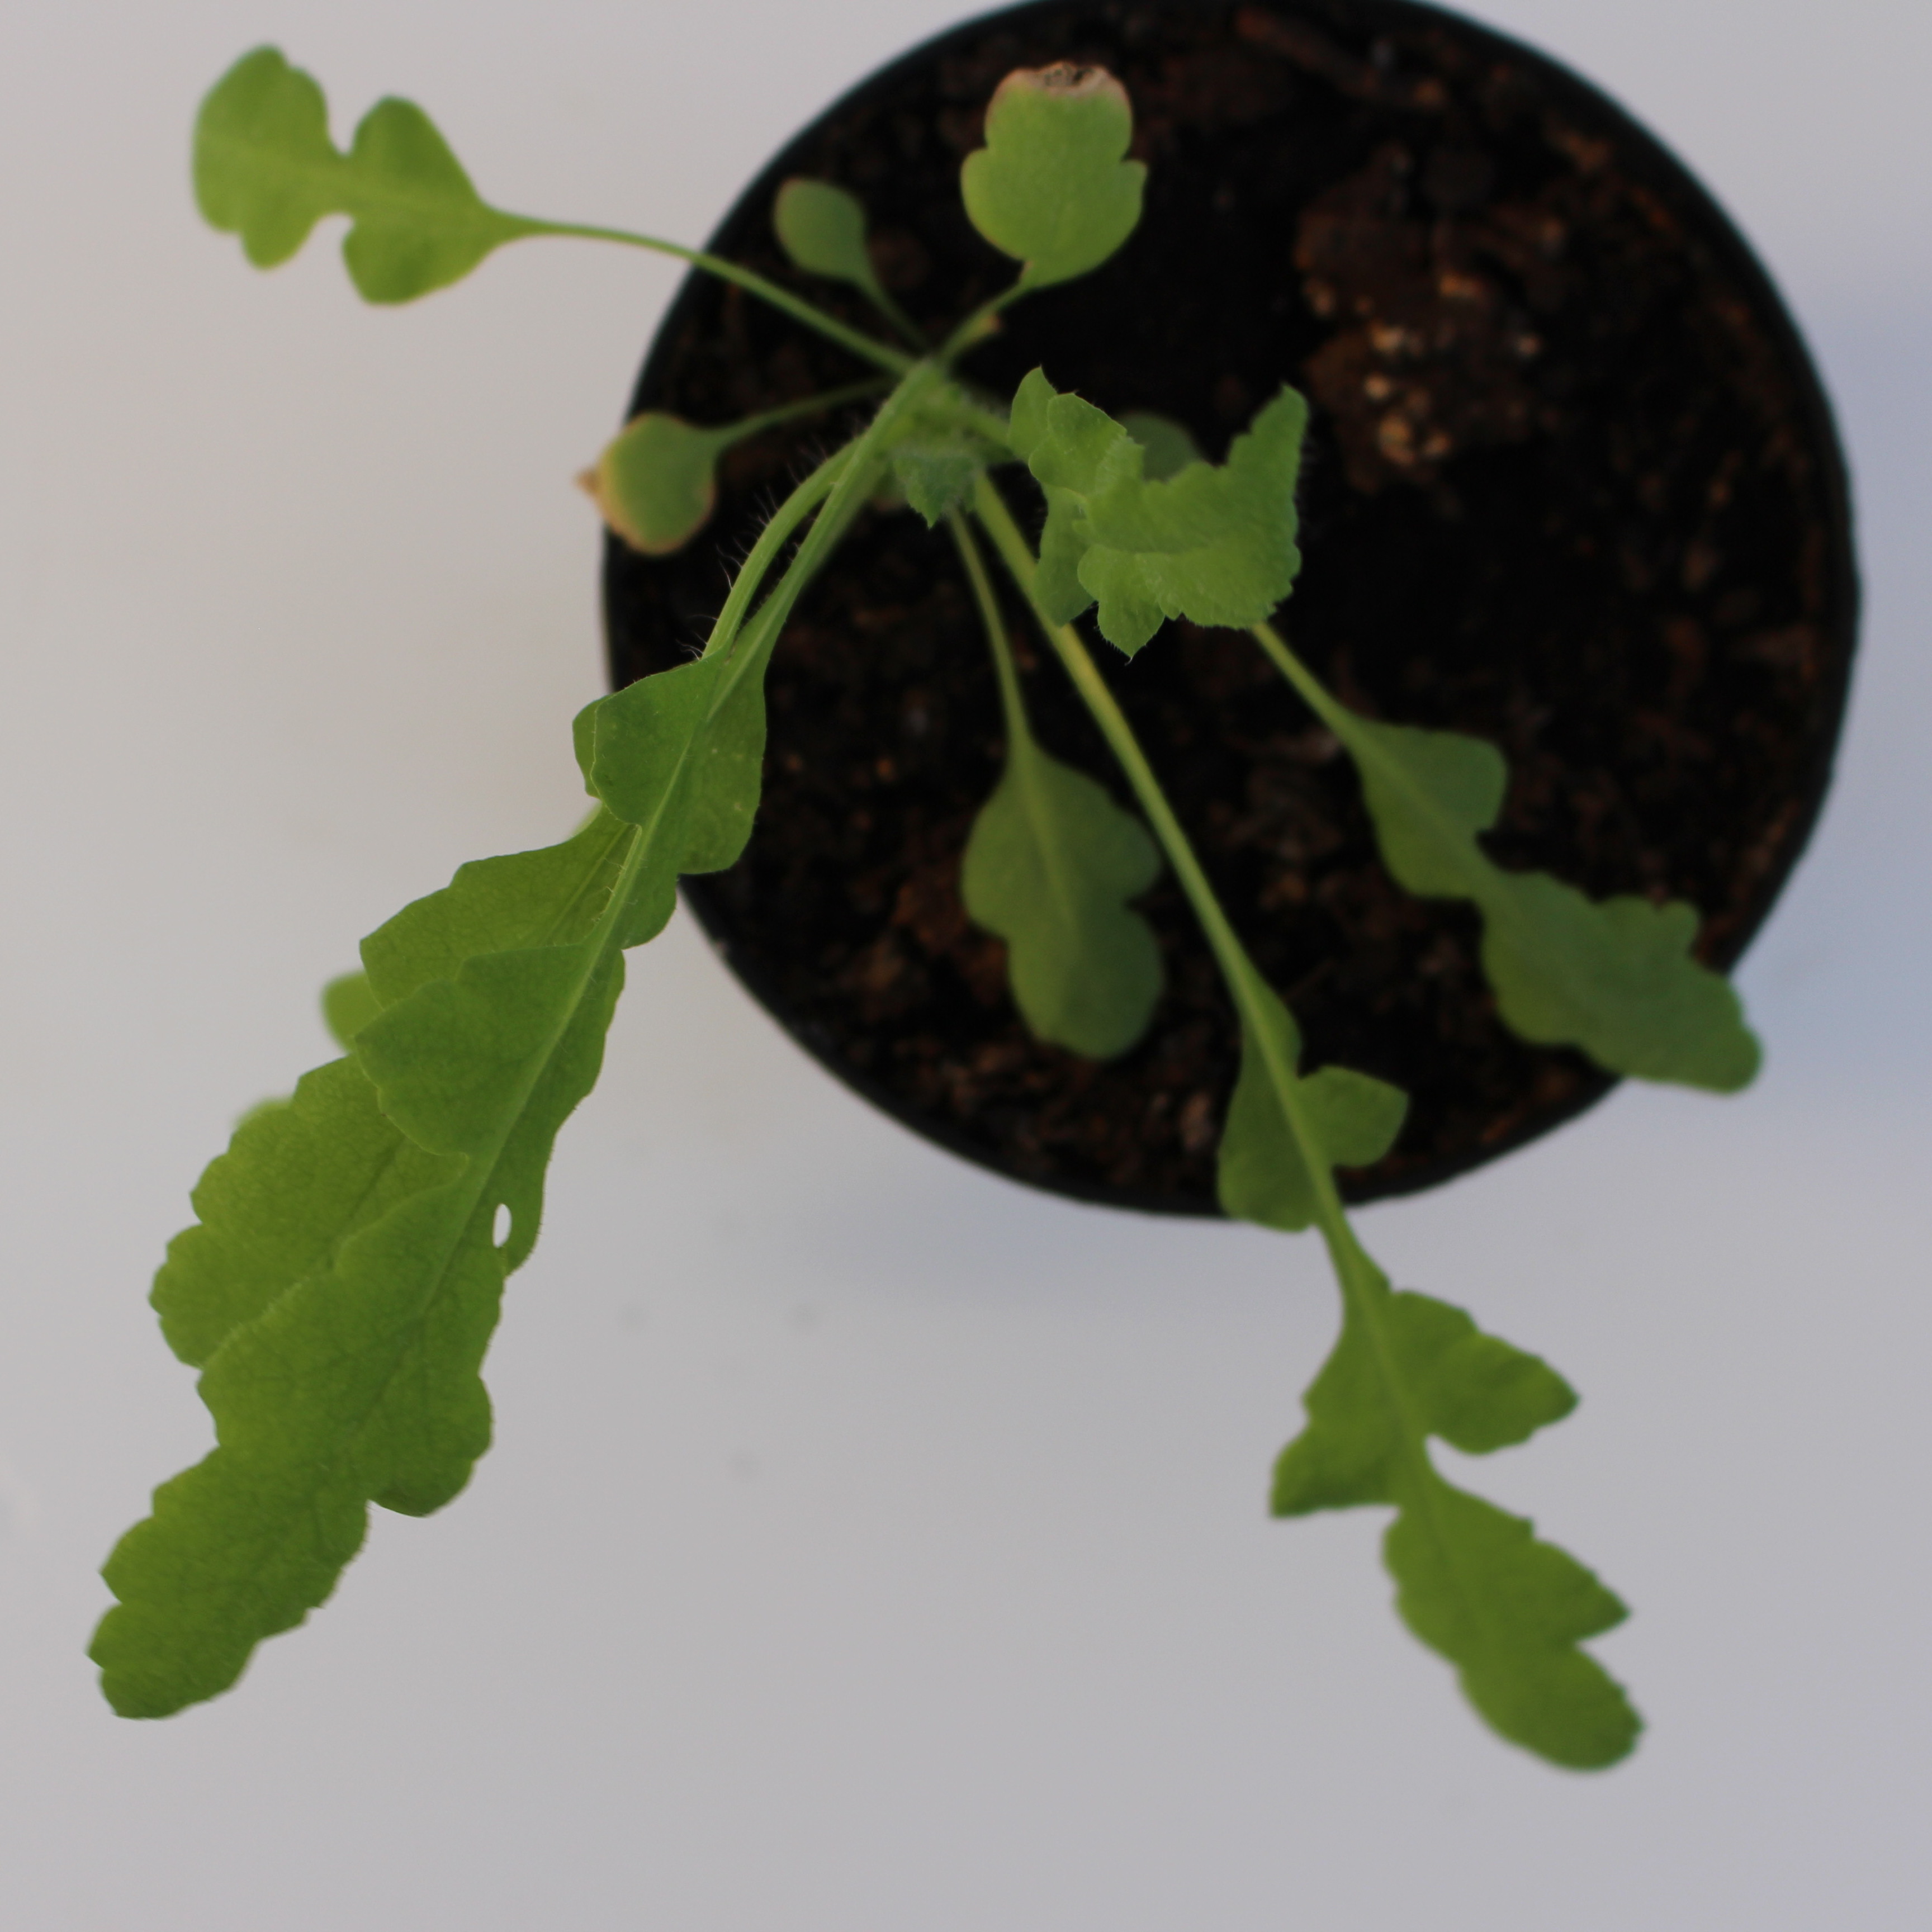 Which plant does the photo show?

Papaver rhoeas
